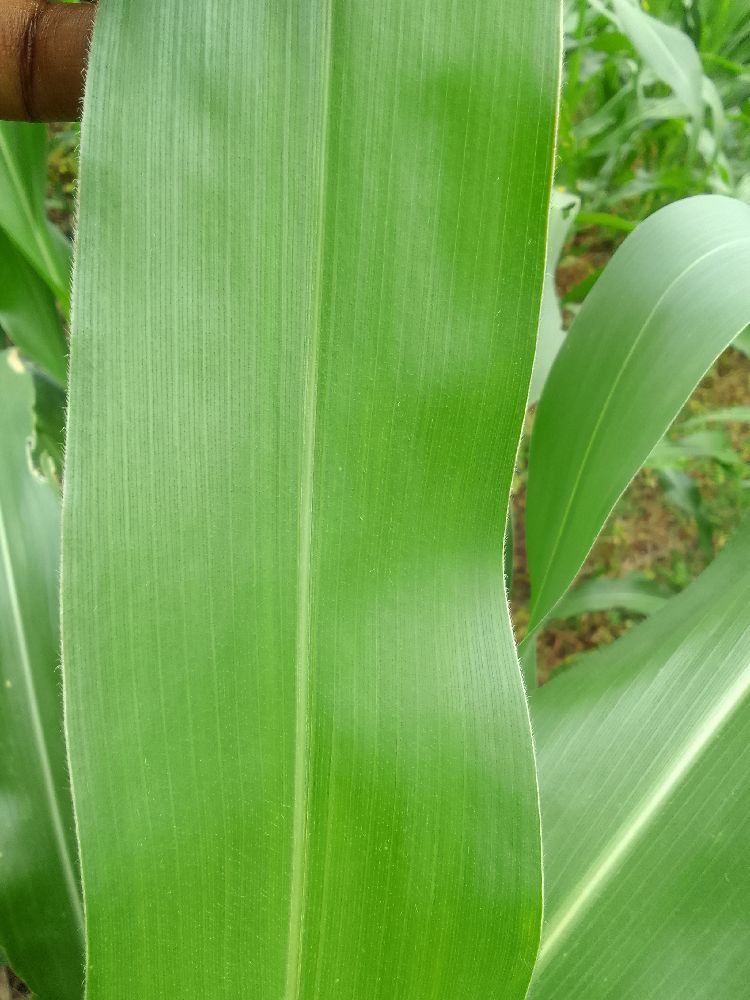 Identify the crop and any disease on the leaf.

maize, healthy
